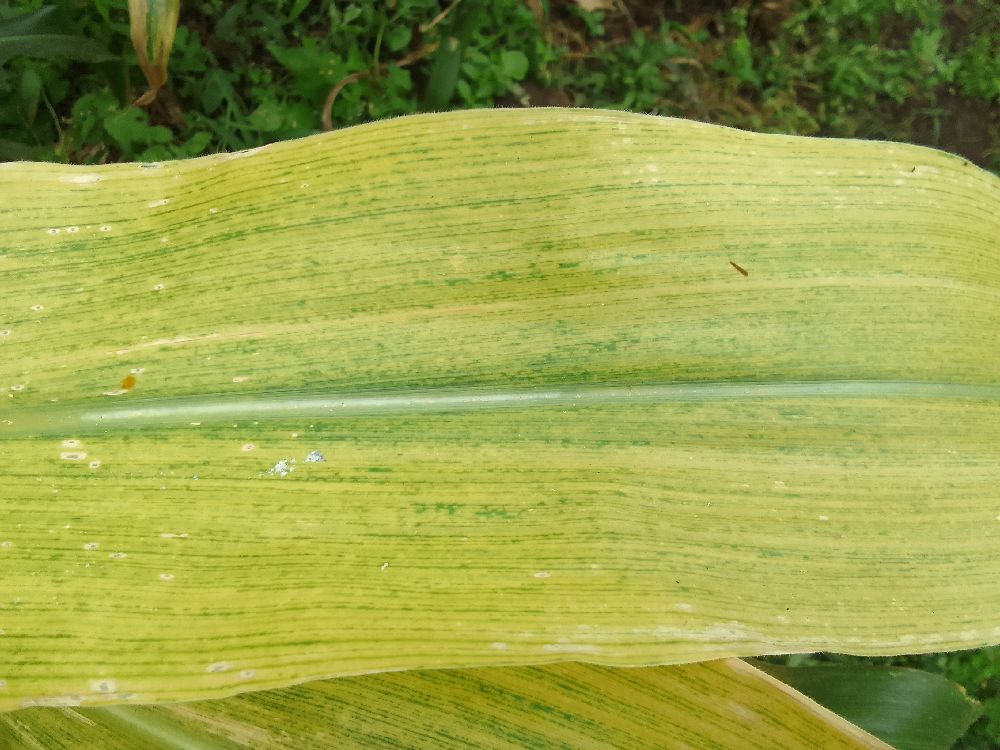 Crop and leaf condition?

maize, maize lethal necrosis
